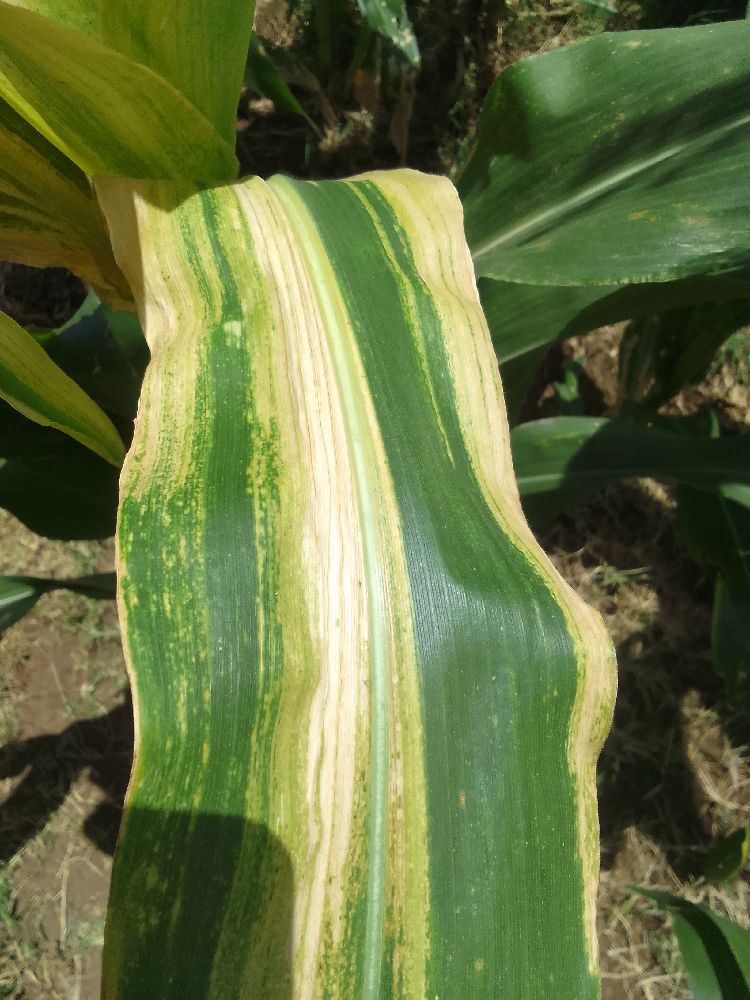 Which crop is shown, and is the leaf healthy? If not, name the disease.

maize, maize lethal necrosis
